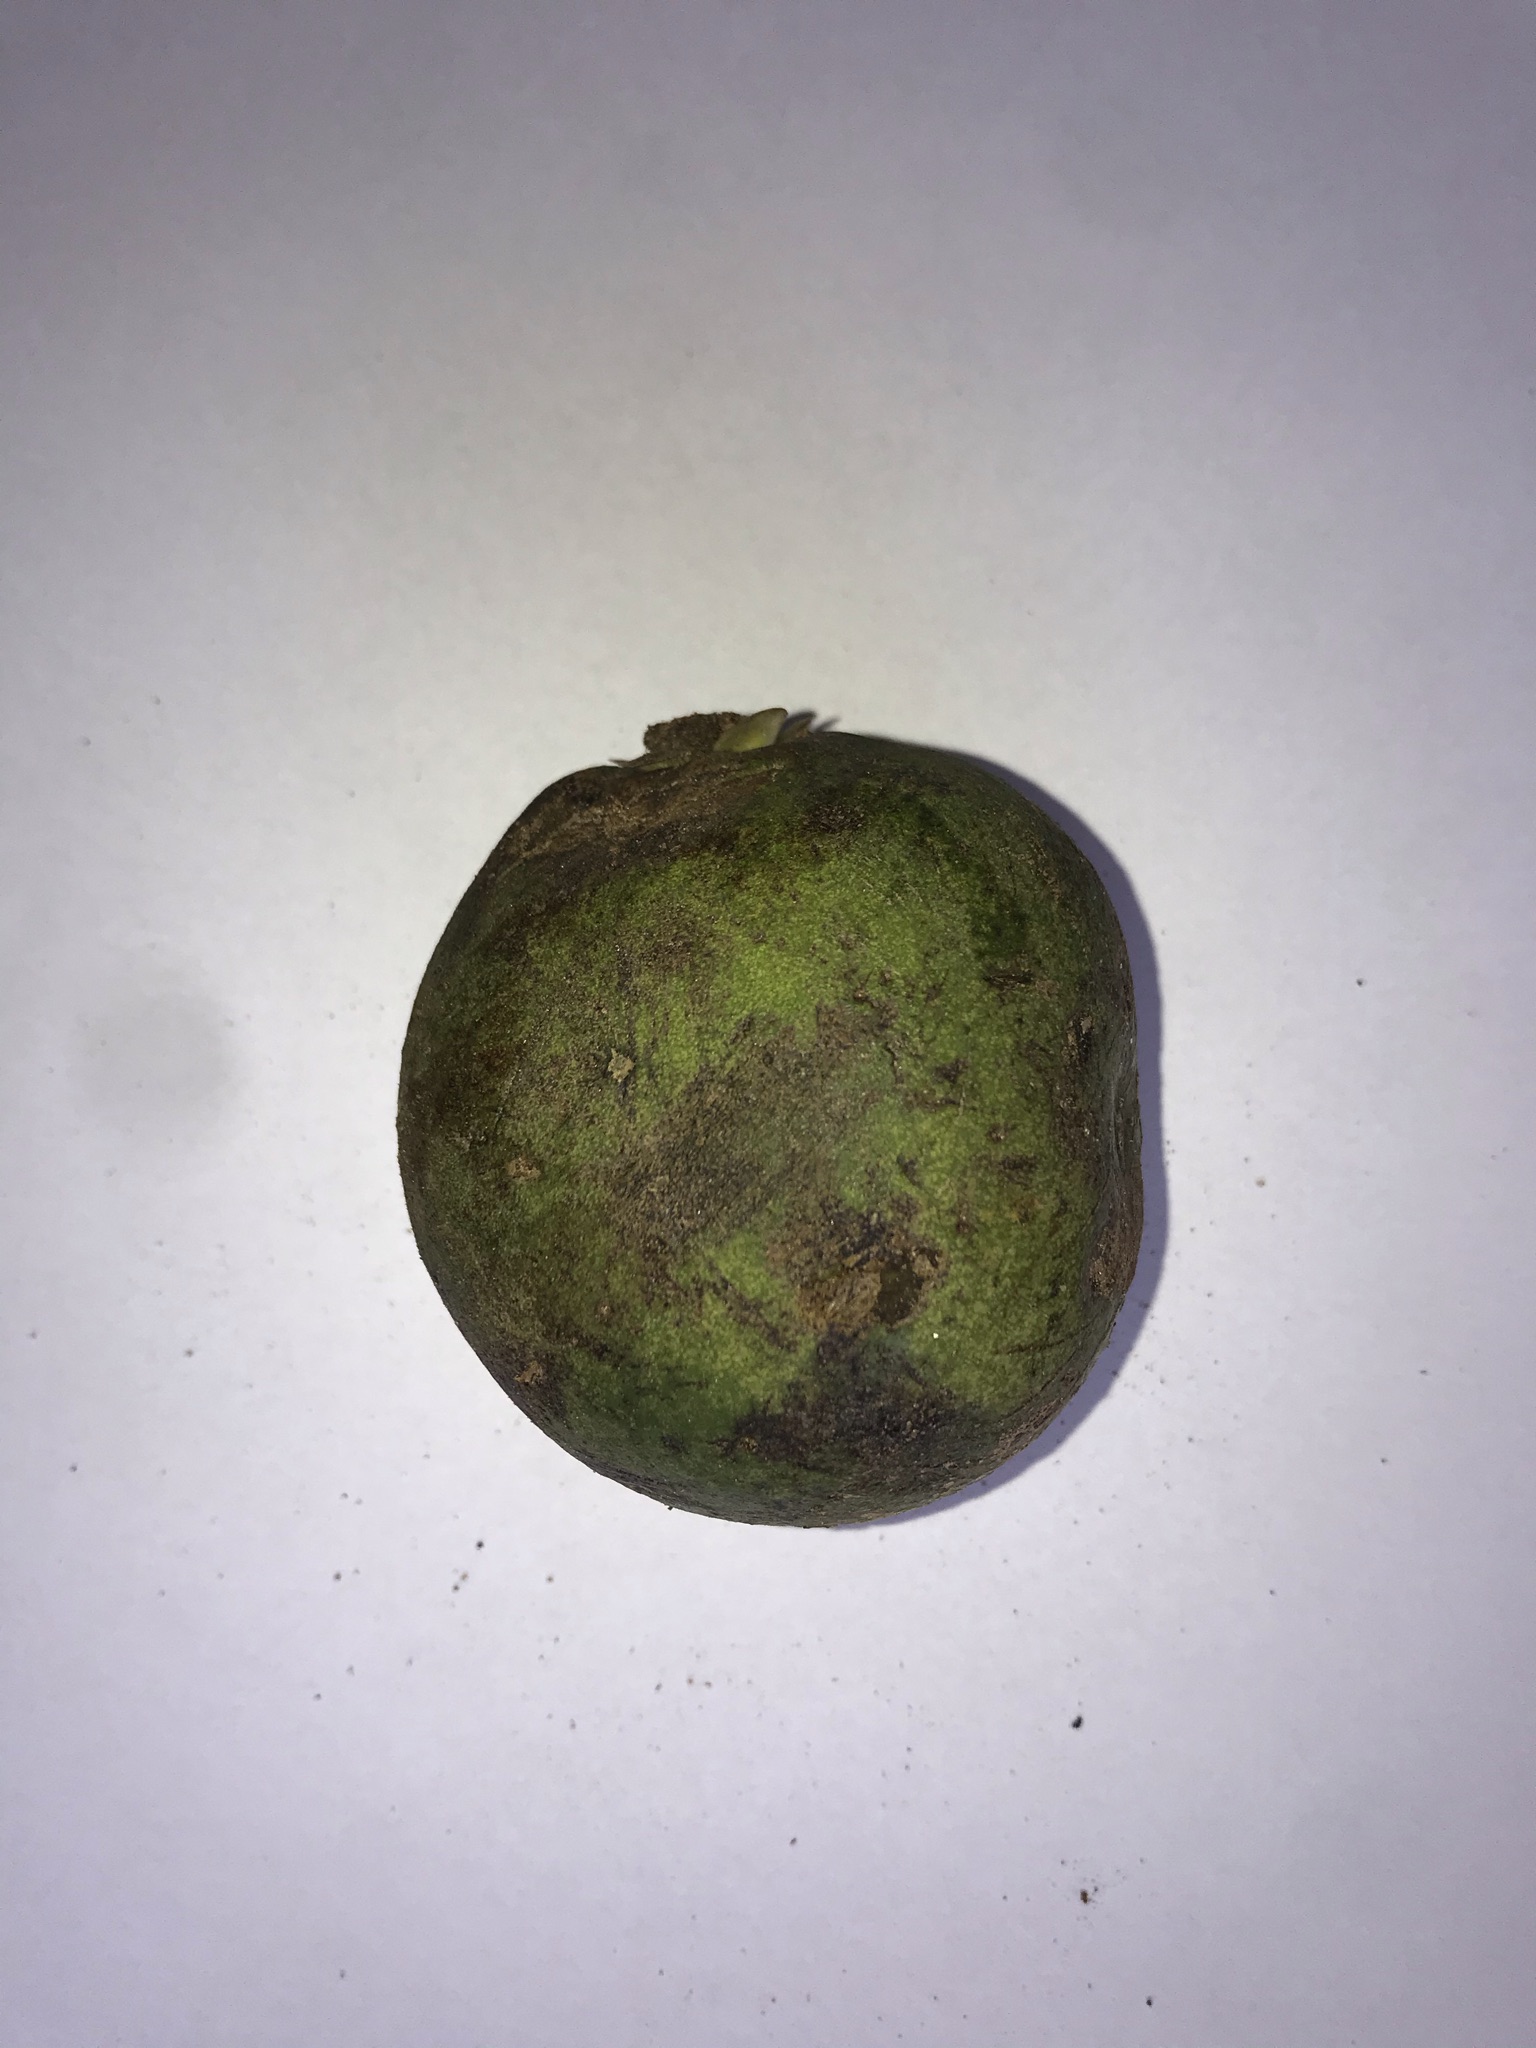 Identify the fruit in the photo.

pequi
